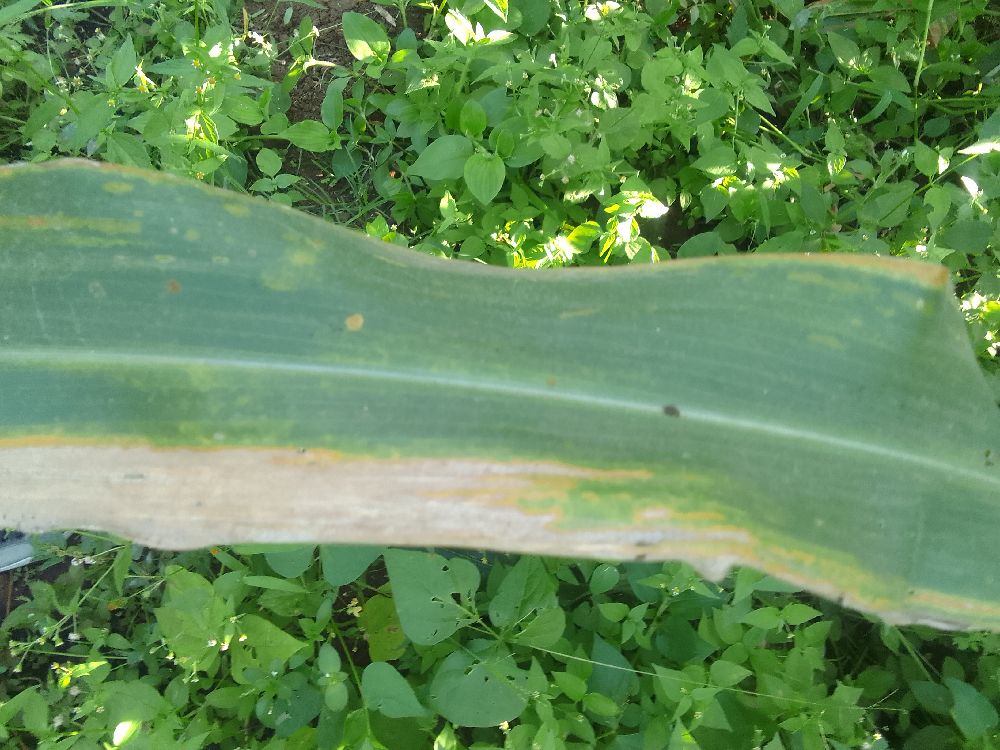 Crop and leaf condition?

maize, maize lethal necrosis
